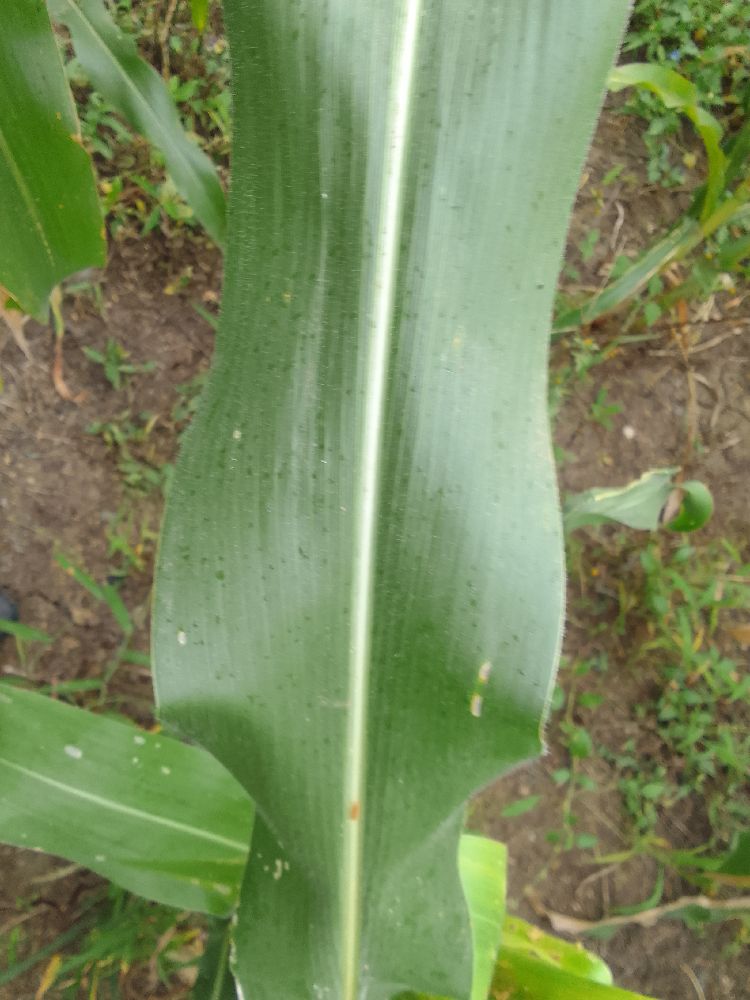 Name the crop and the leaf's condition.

maize, healthy
